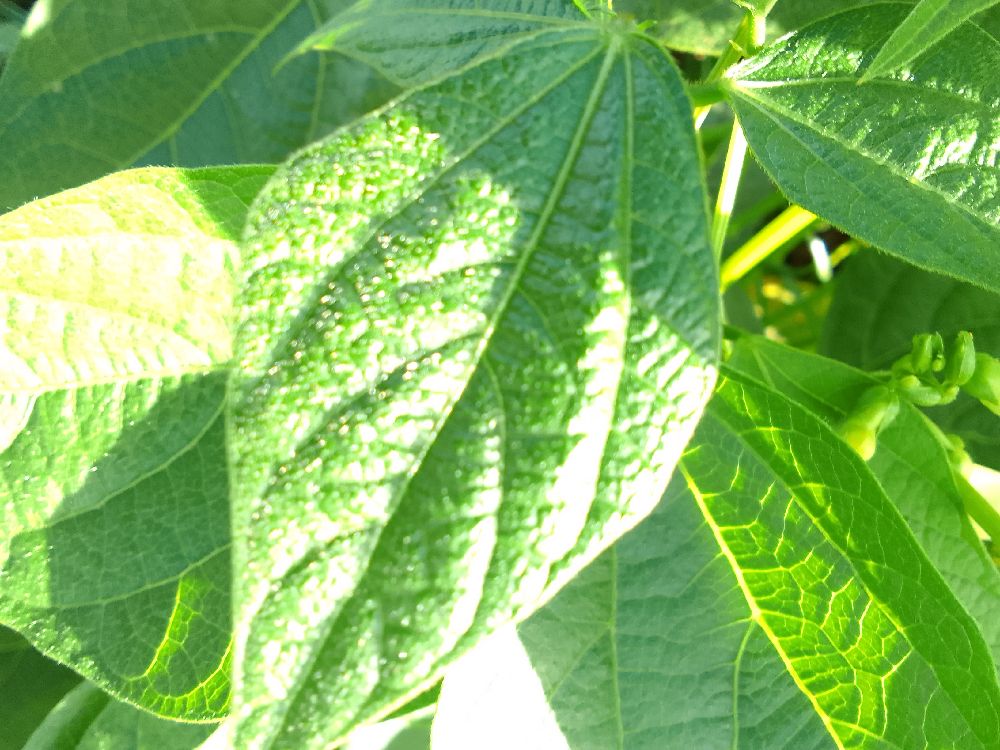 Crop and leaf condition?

common bean, healthy
